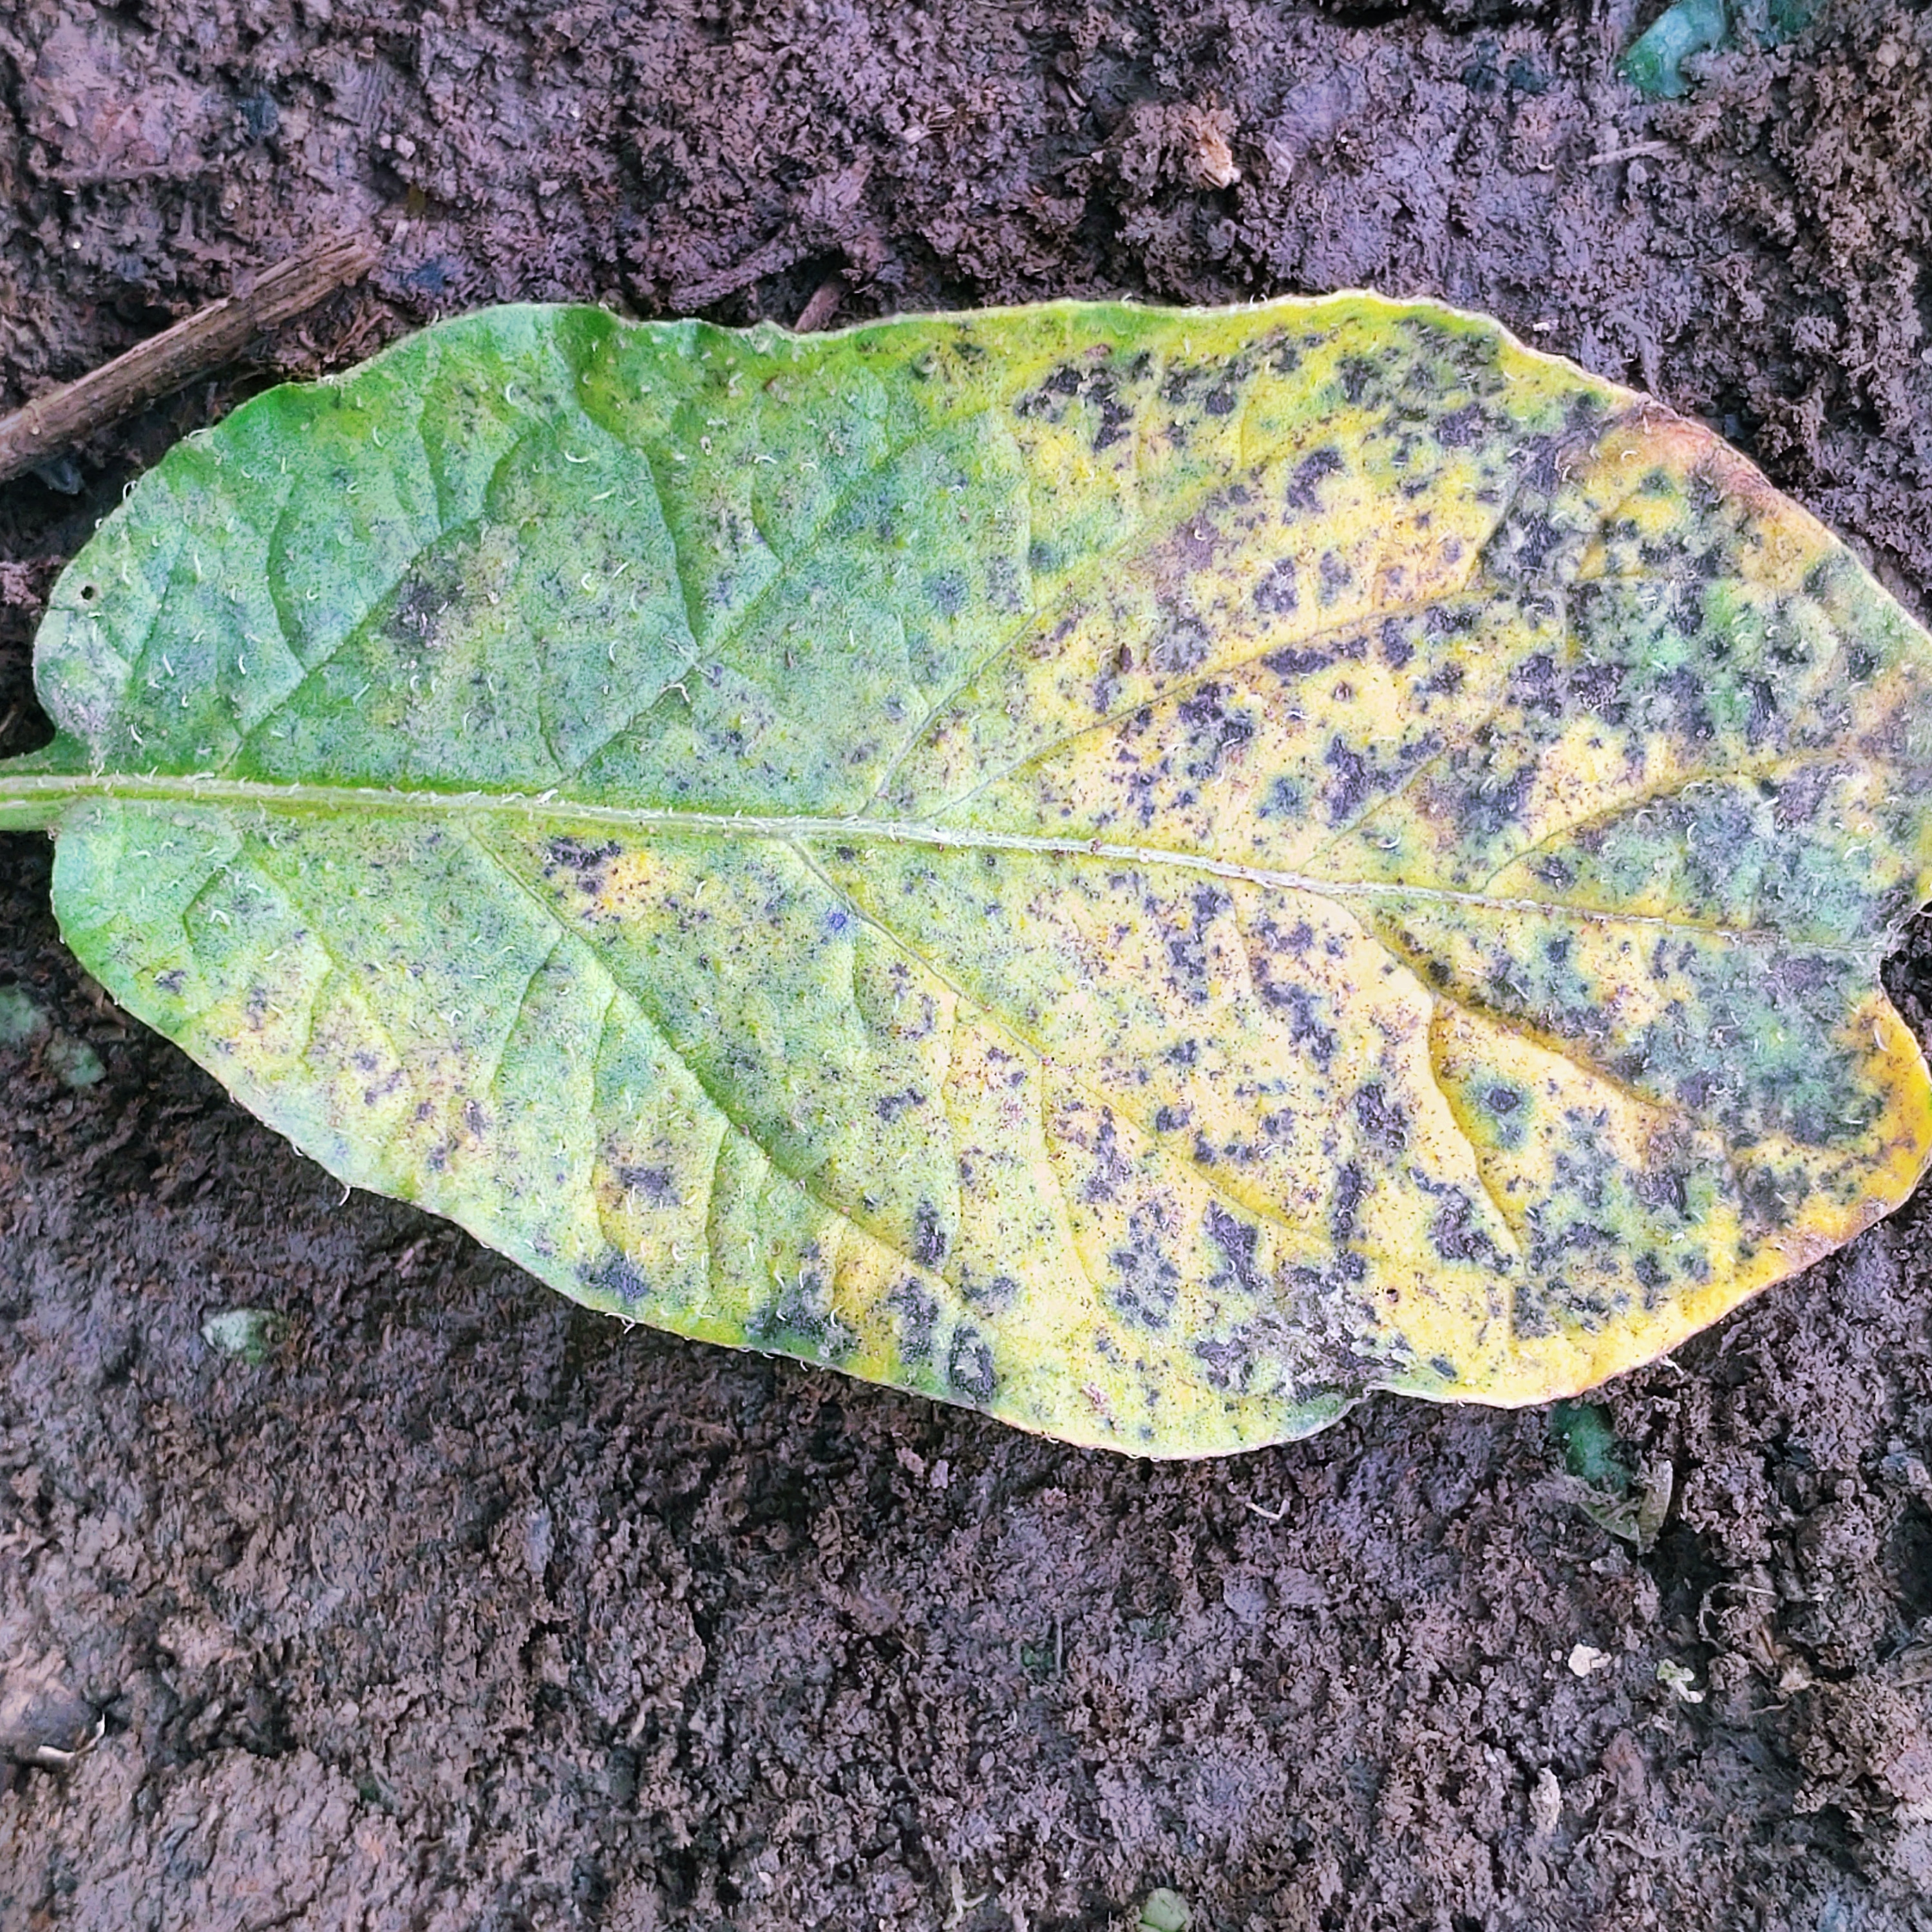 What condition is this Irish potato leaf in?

late blight
